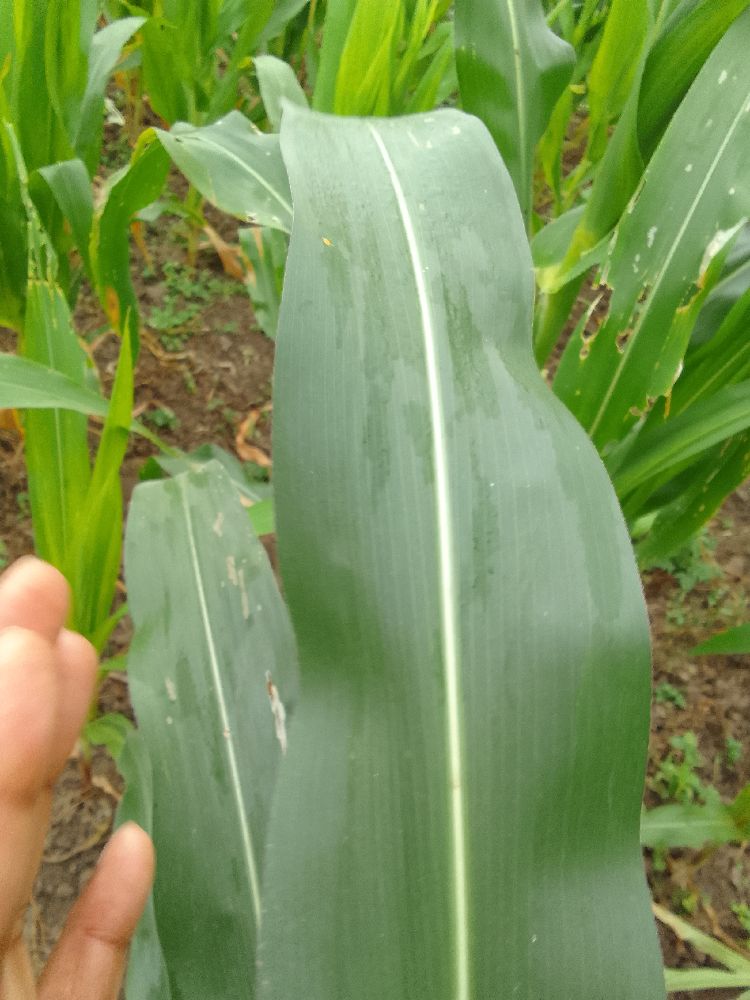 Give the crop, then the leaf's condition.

maize, healthy
